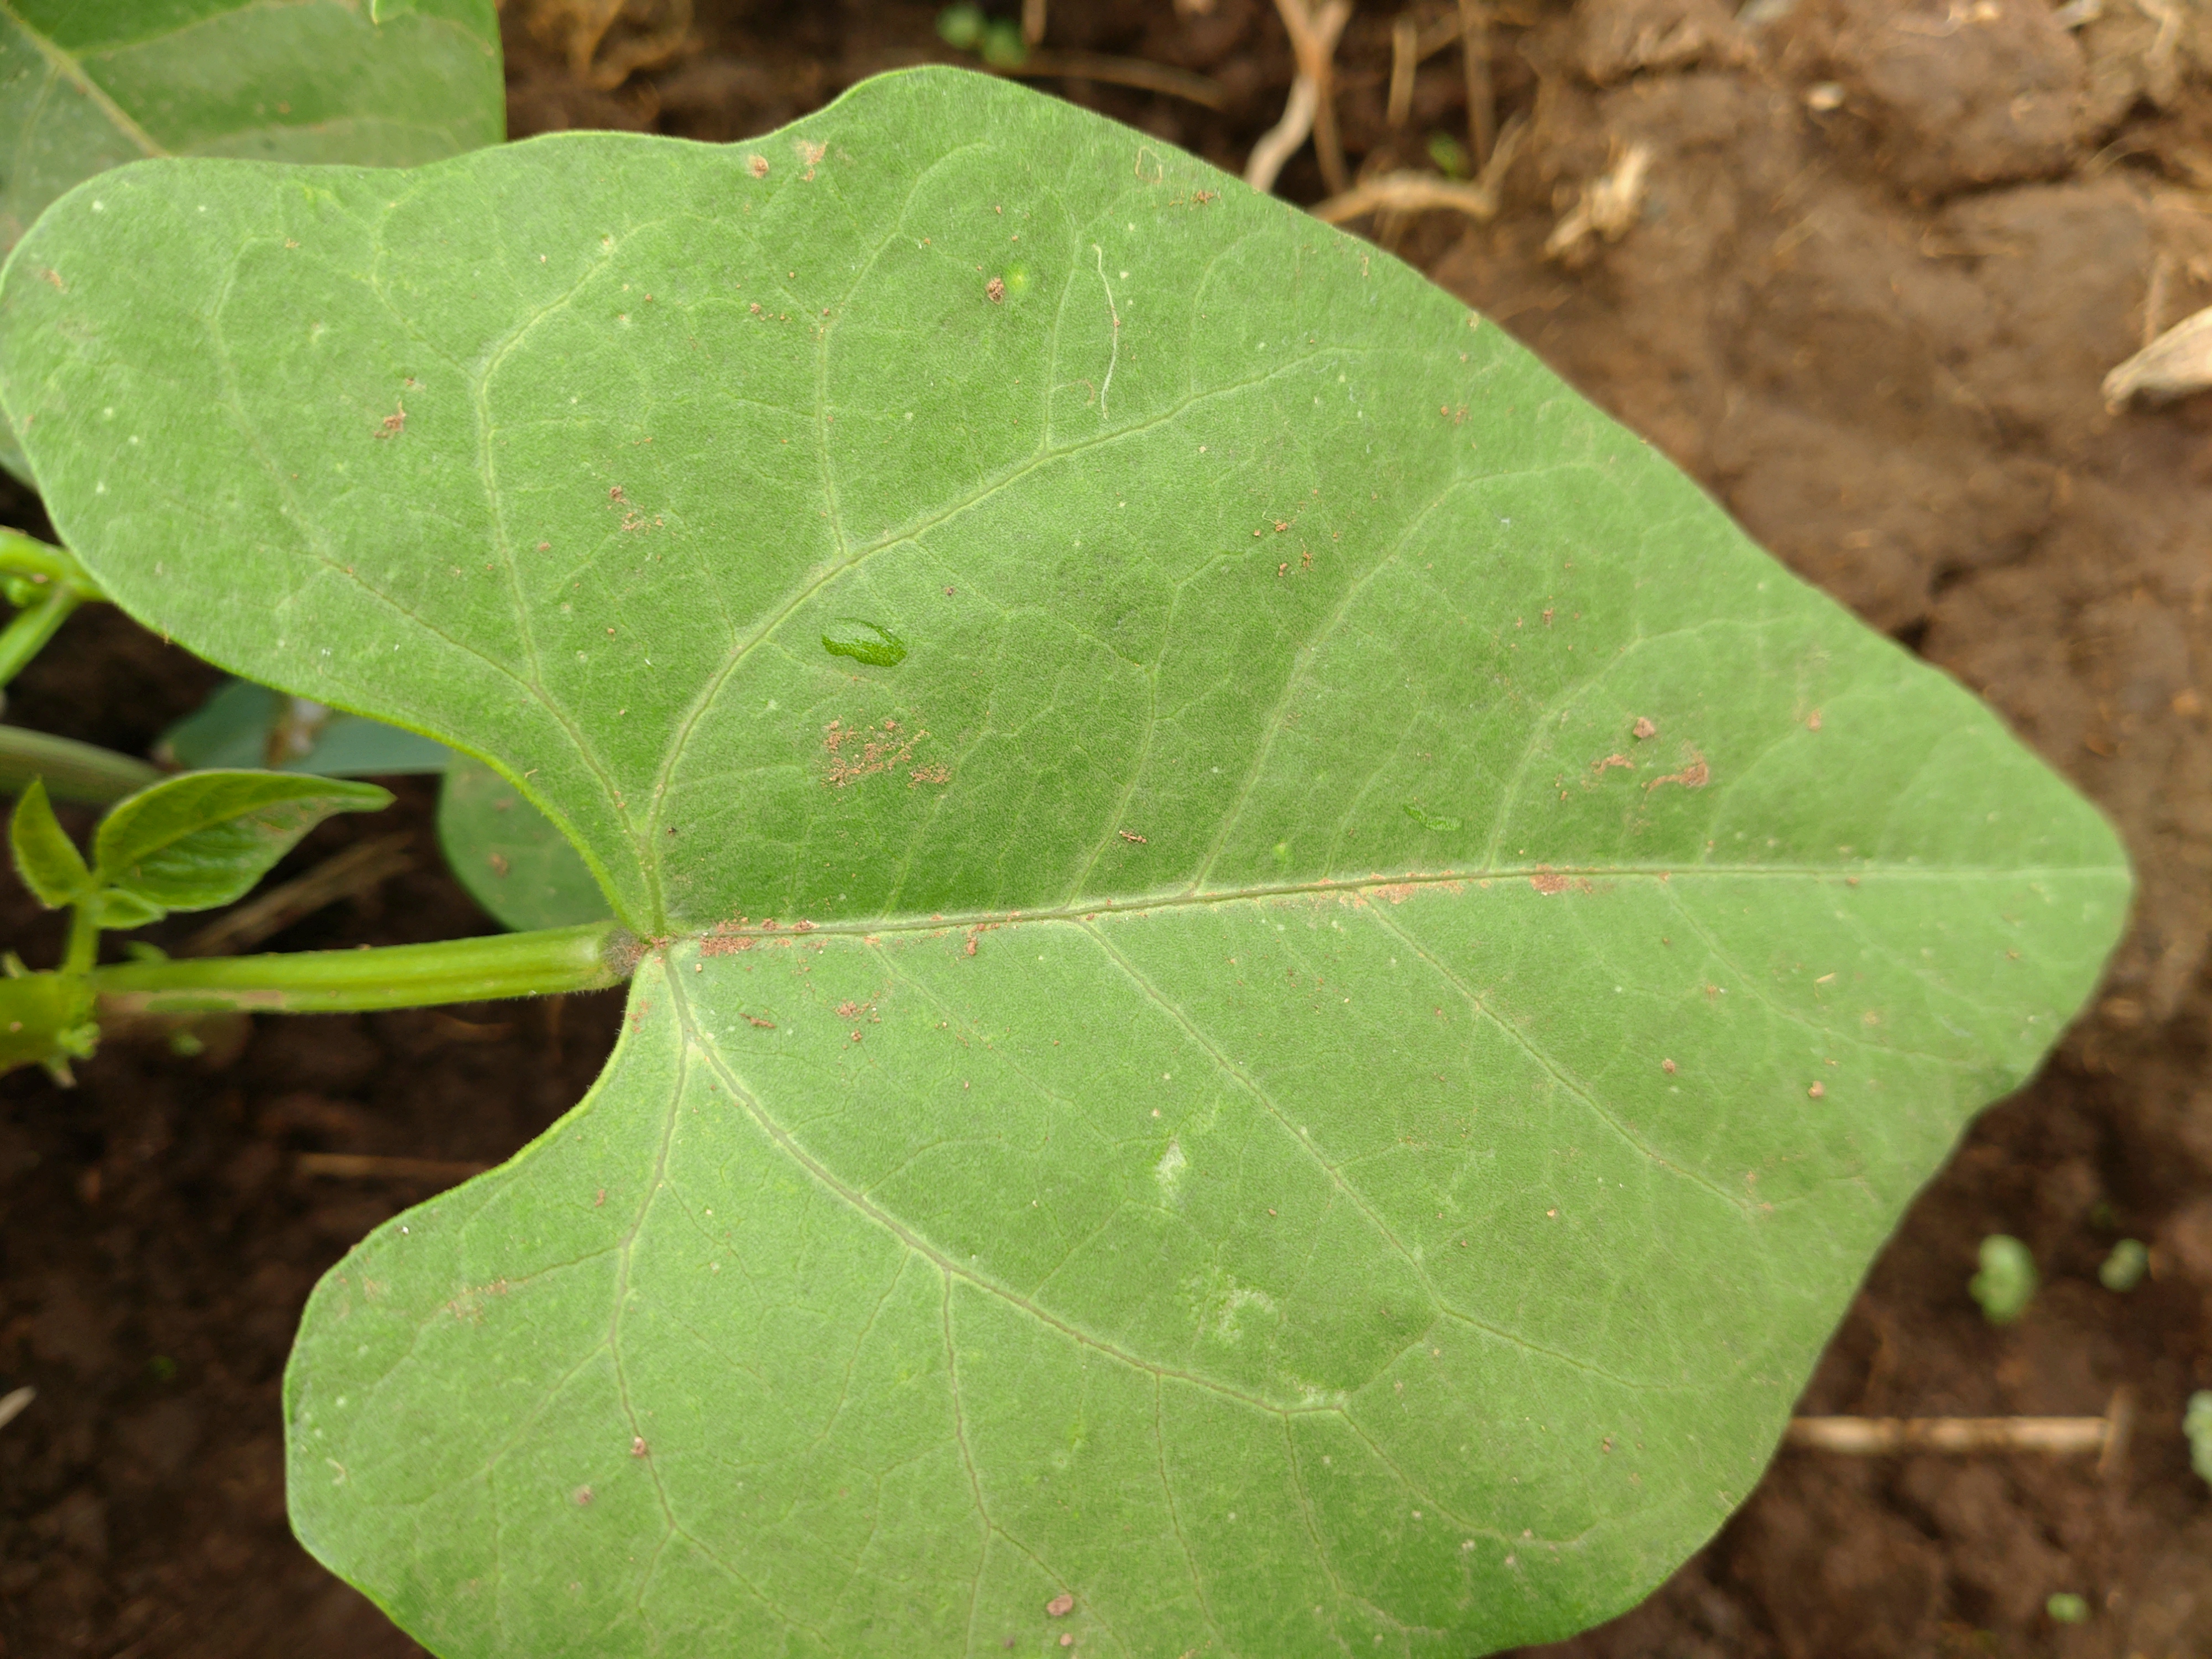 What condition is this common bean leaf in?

healthy
